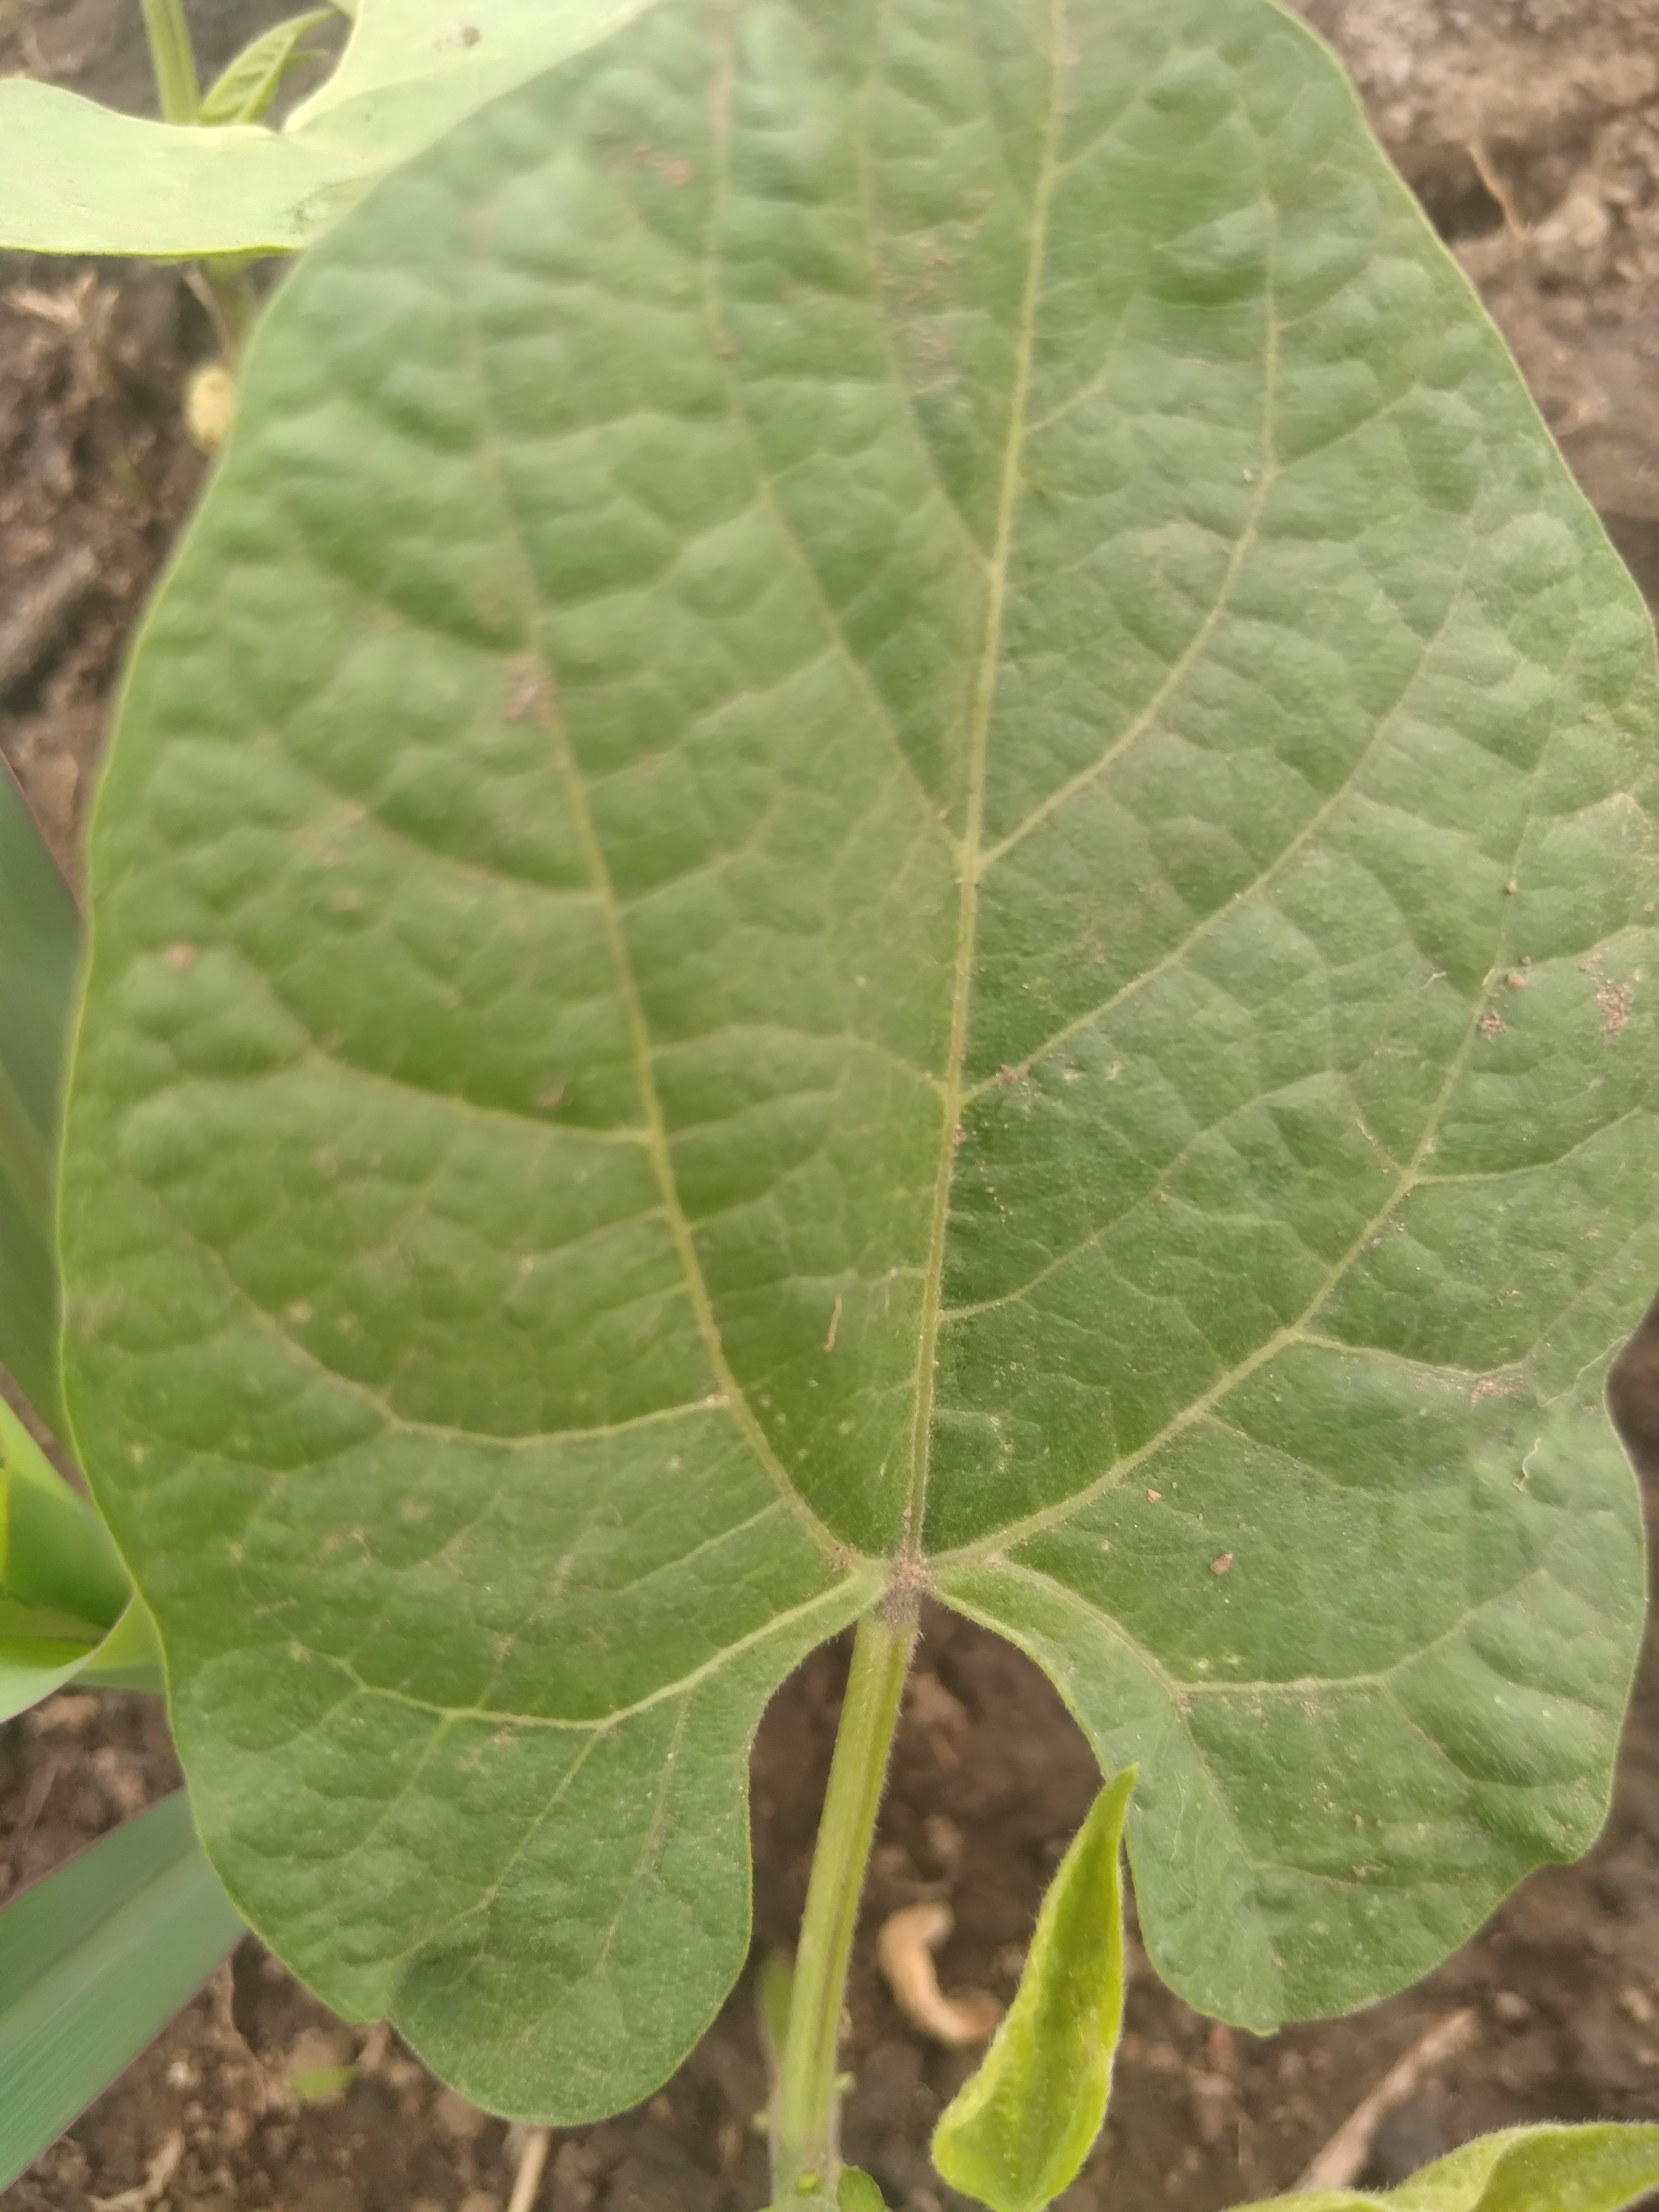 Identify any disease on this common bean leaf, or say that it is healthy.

healthy
